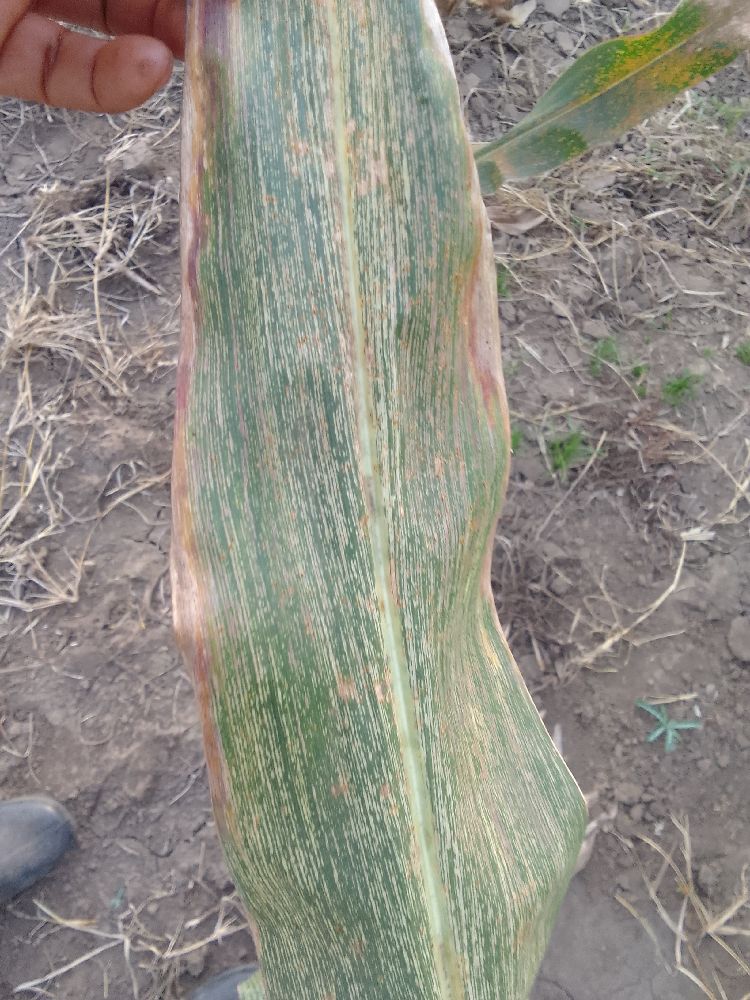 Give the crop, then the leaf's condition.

maize, maize streak virus
